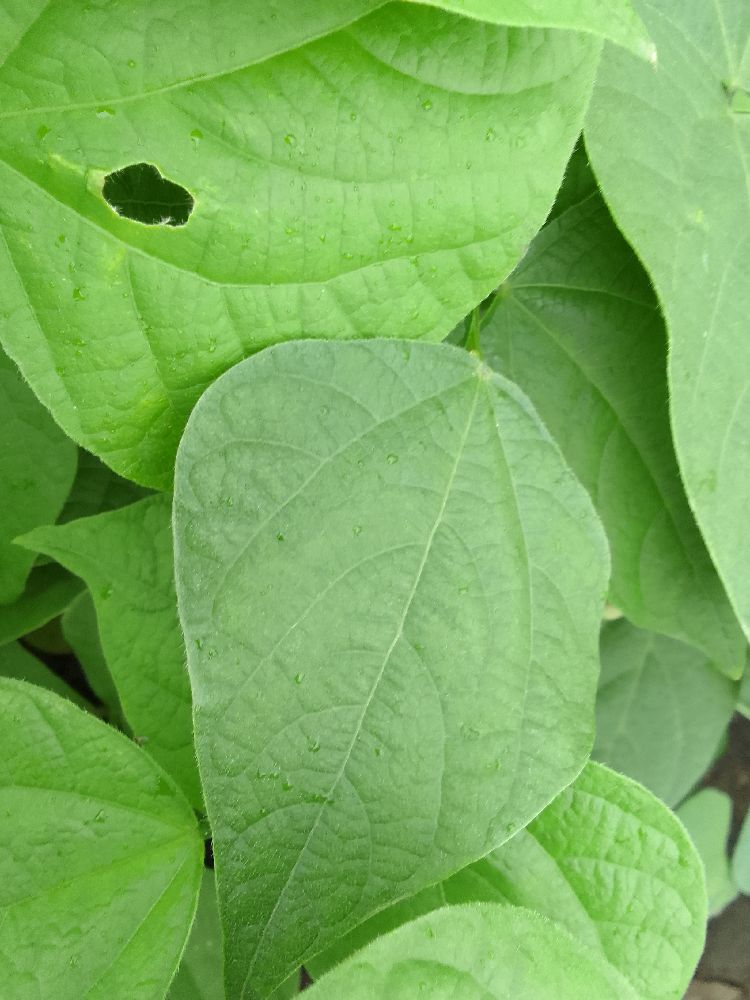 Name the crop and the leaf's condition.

common bean, healthy
